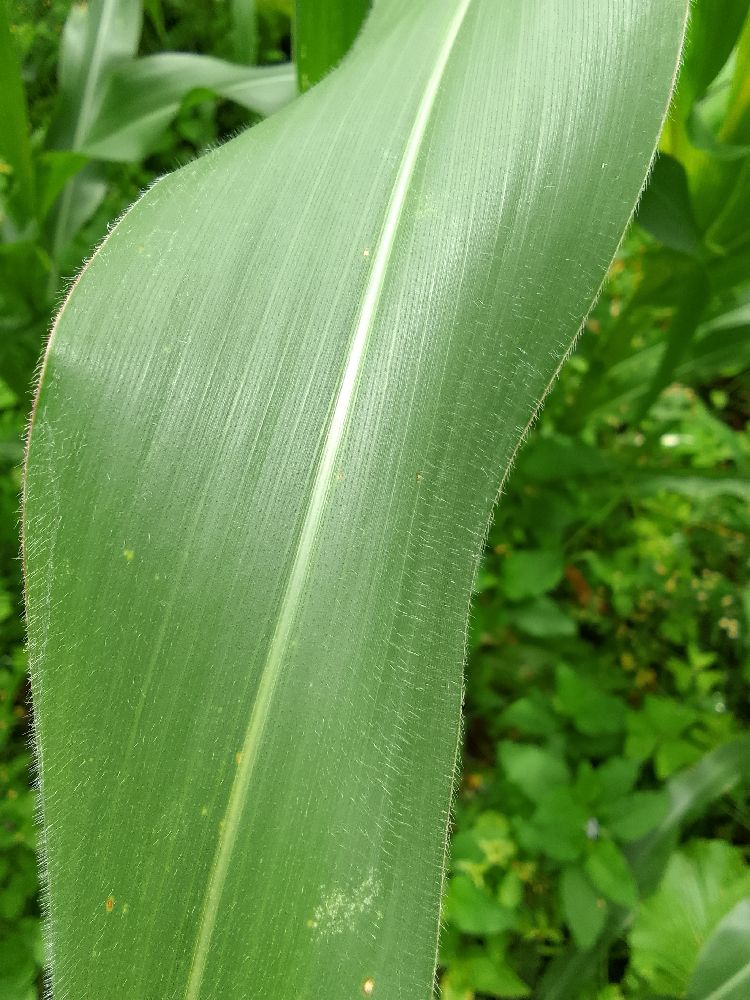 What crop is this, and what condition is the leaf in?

maize, healthy
